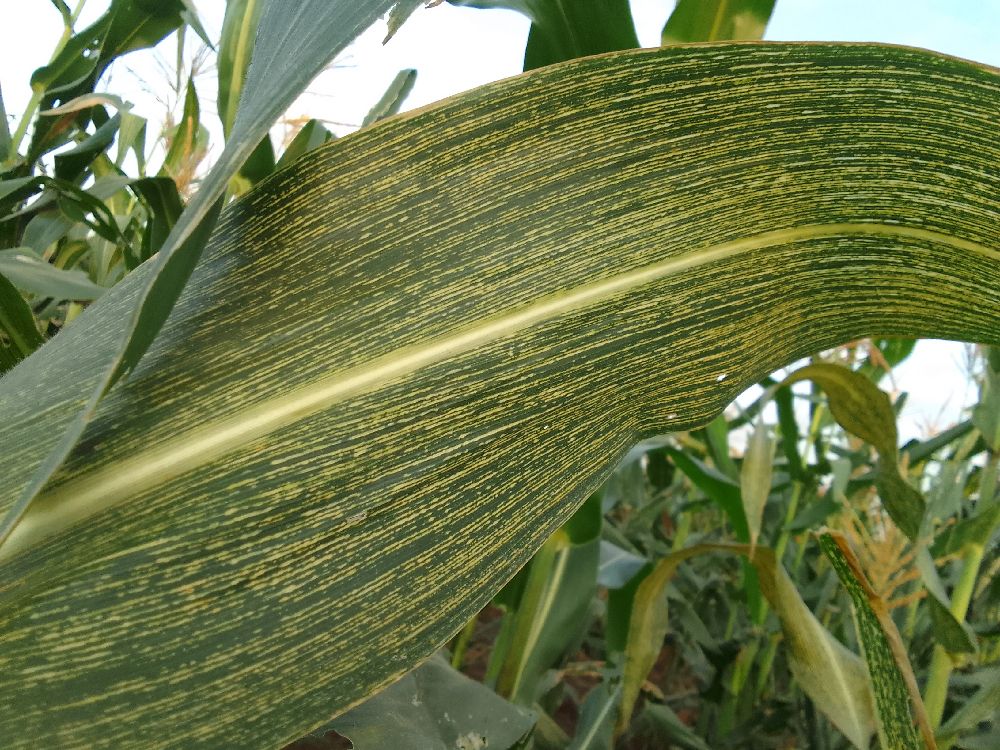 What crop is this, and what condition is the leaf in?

maize, maize streak virus
